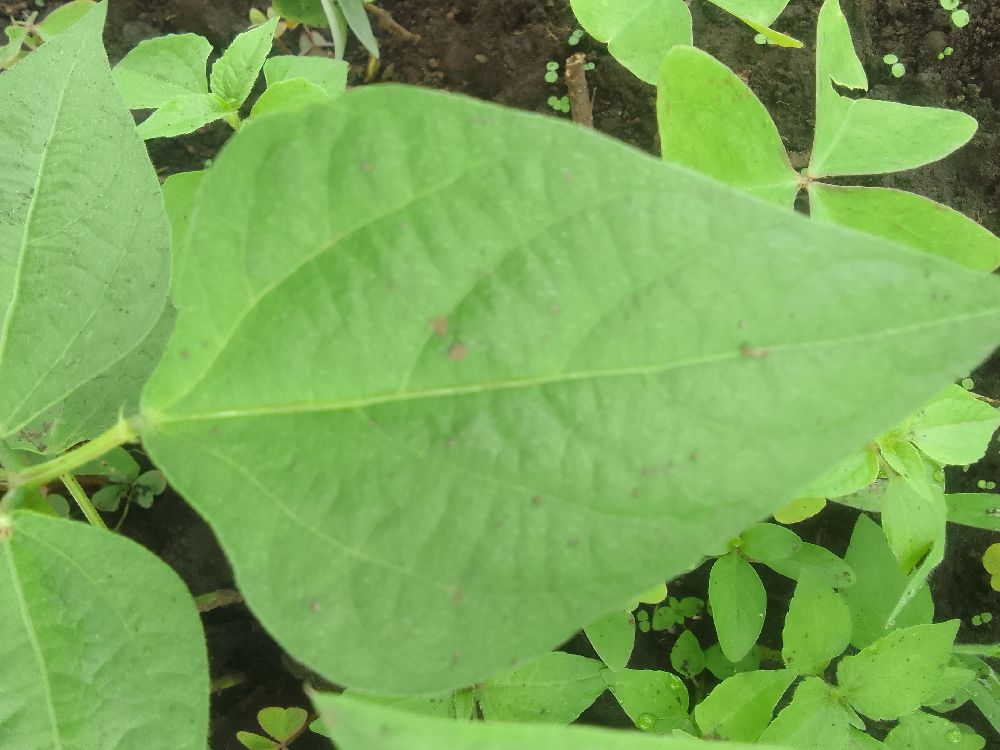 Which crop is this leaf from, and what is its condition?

common bean, healthy
